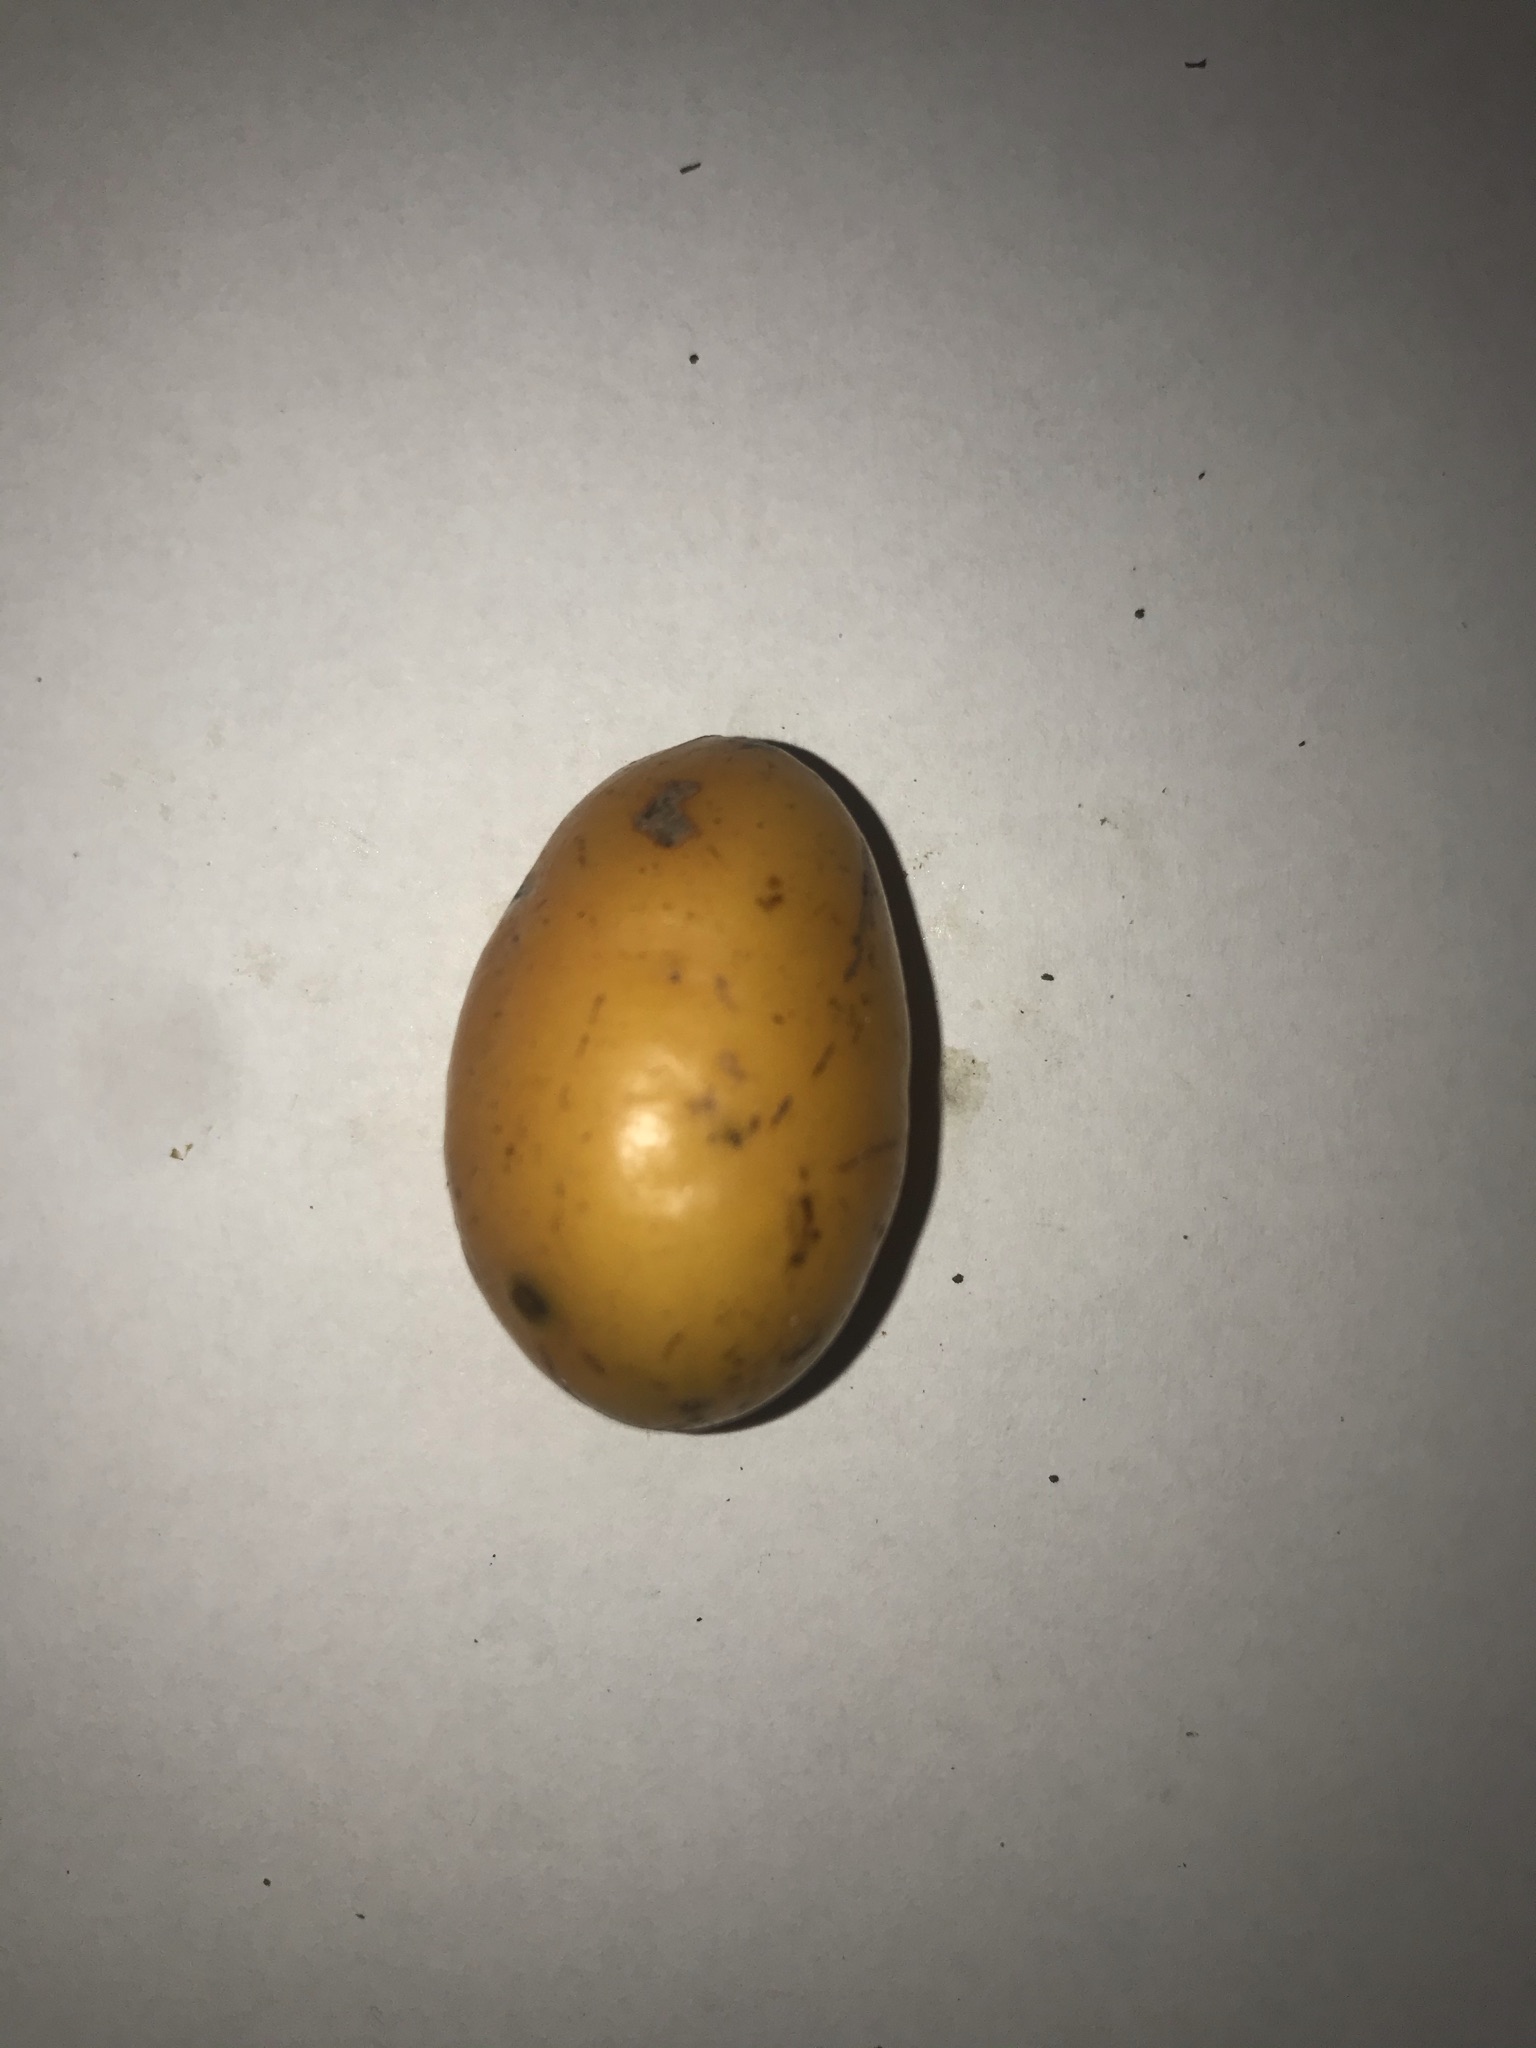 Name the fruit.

siriguela
